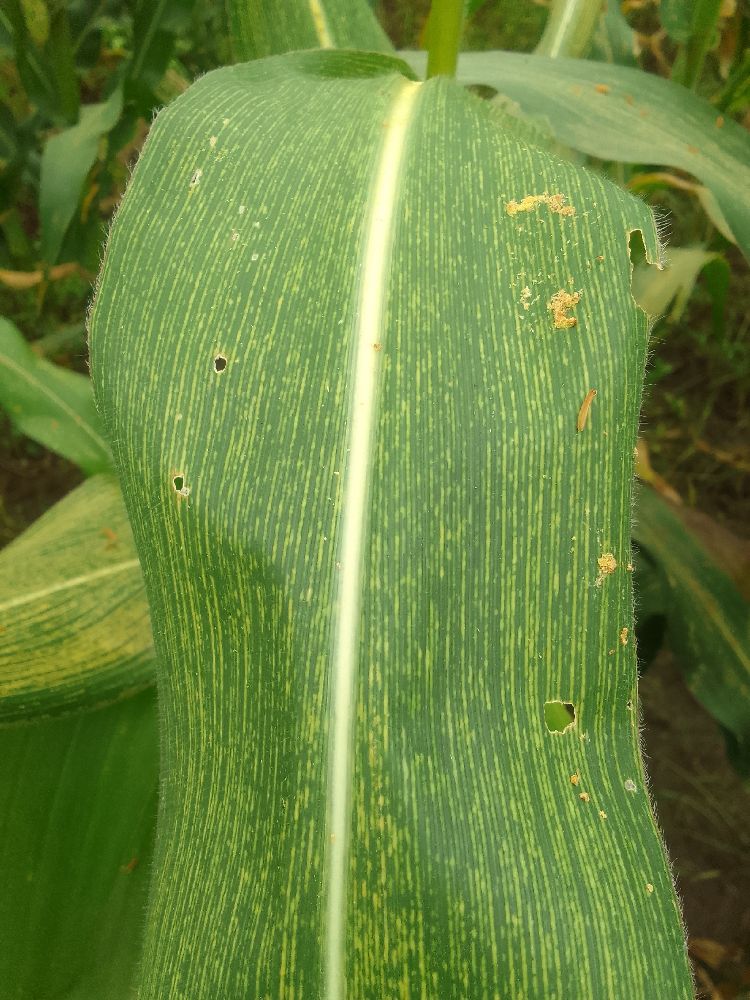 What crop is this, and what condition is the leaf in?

maize, maize streak virus
